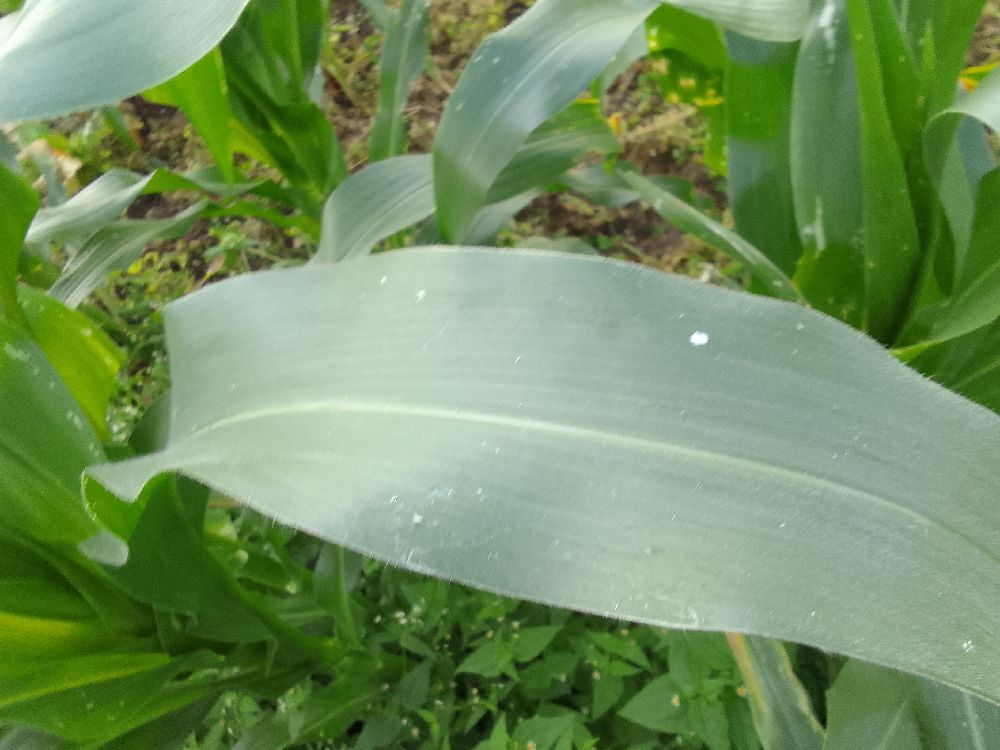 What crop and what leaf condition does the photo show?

maize, healthy
